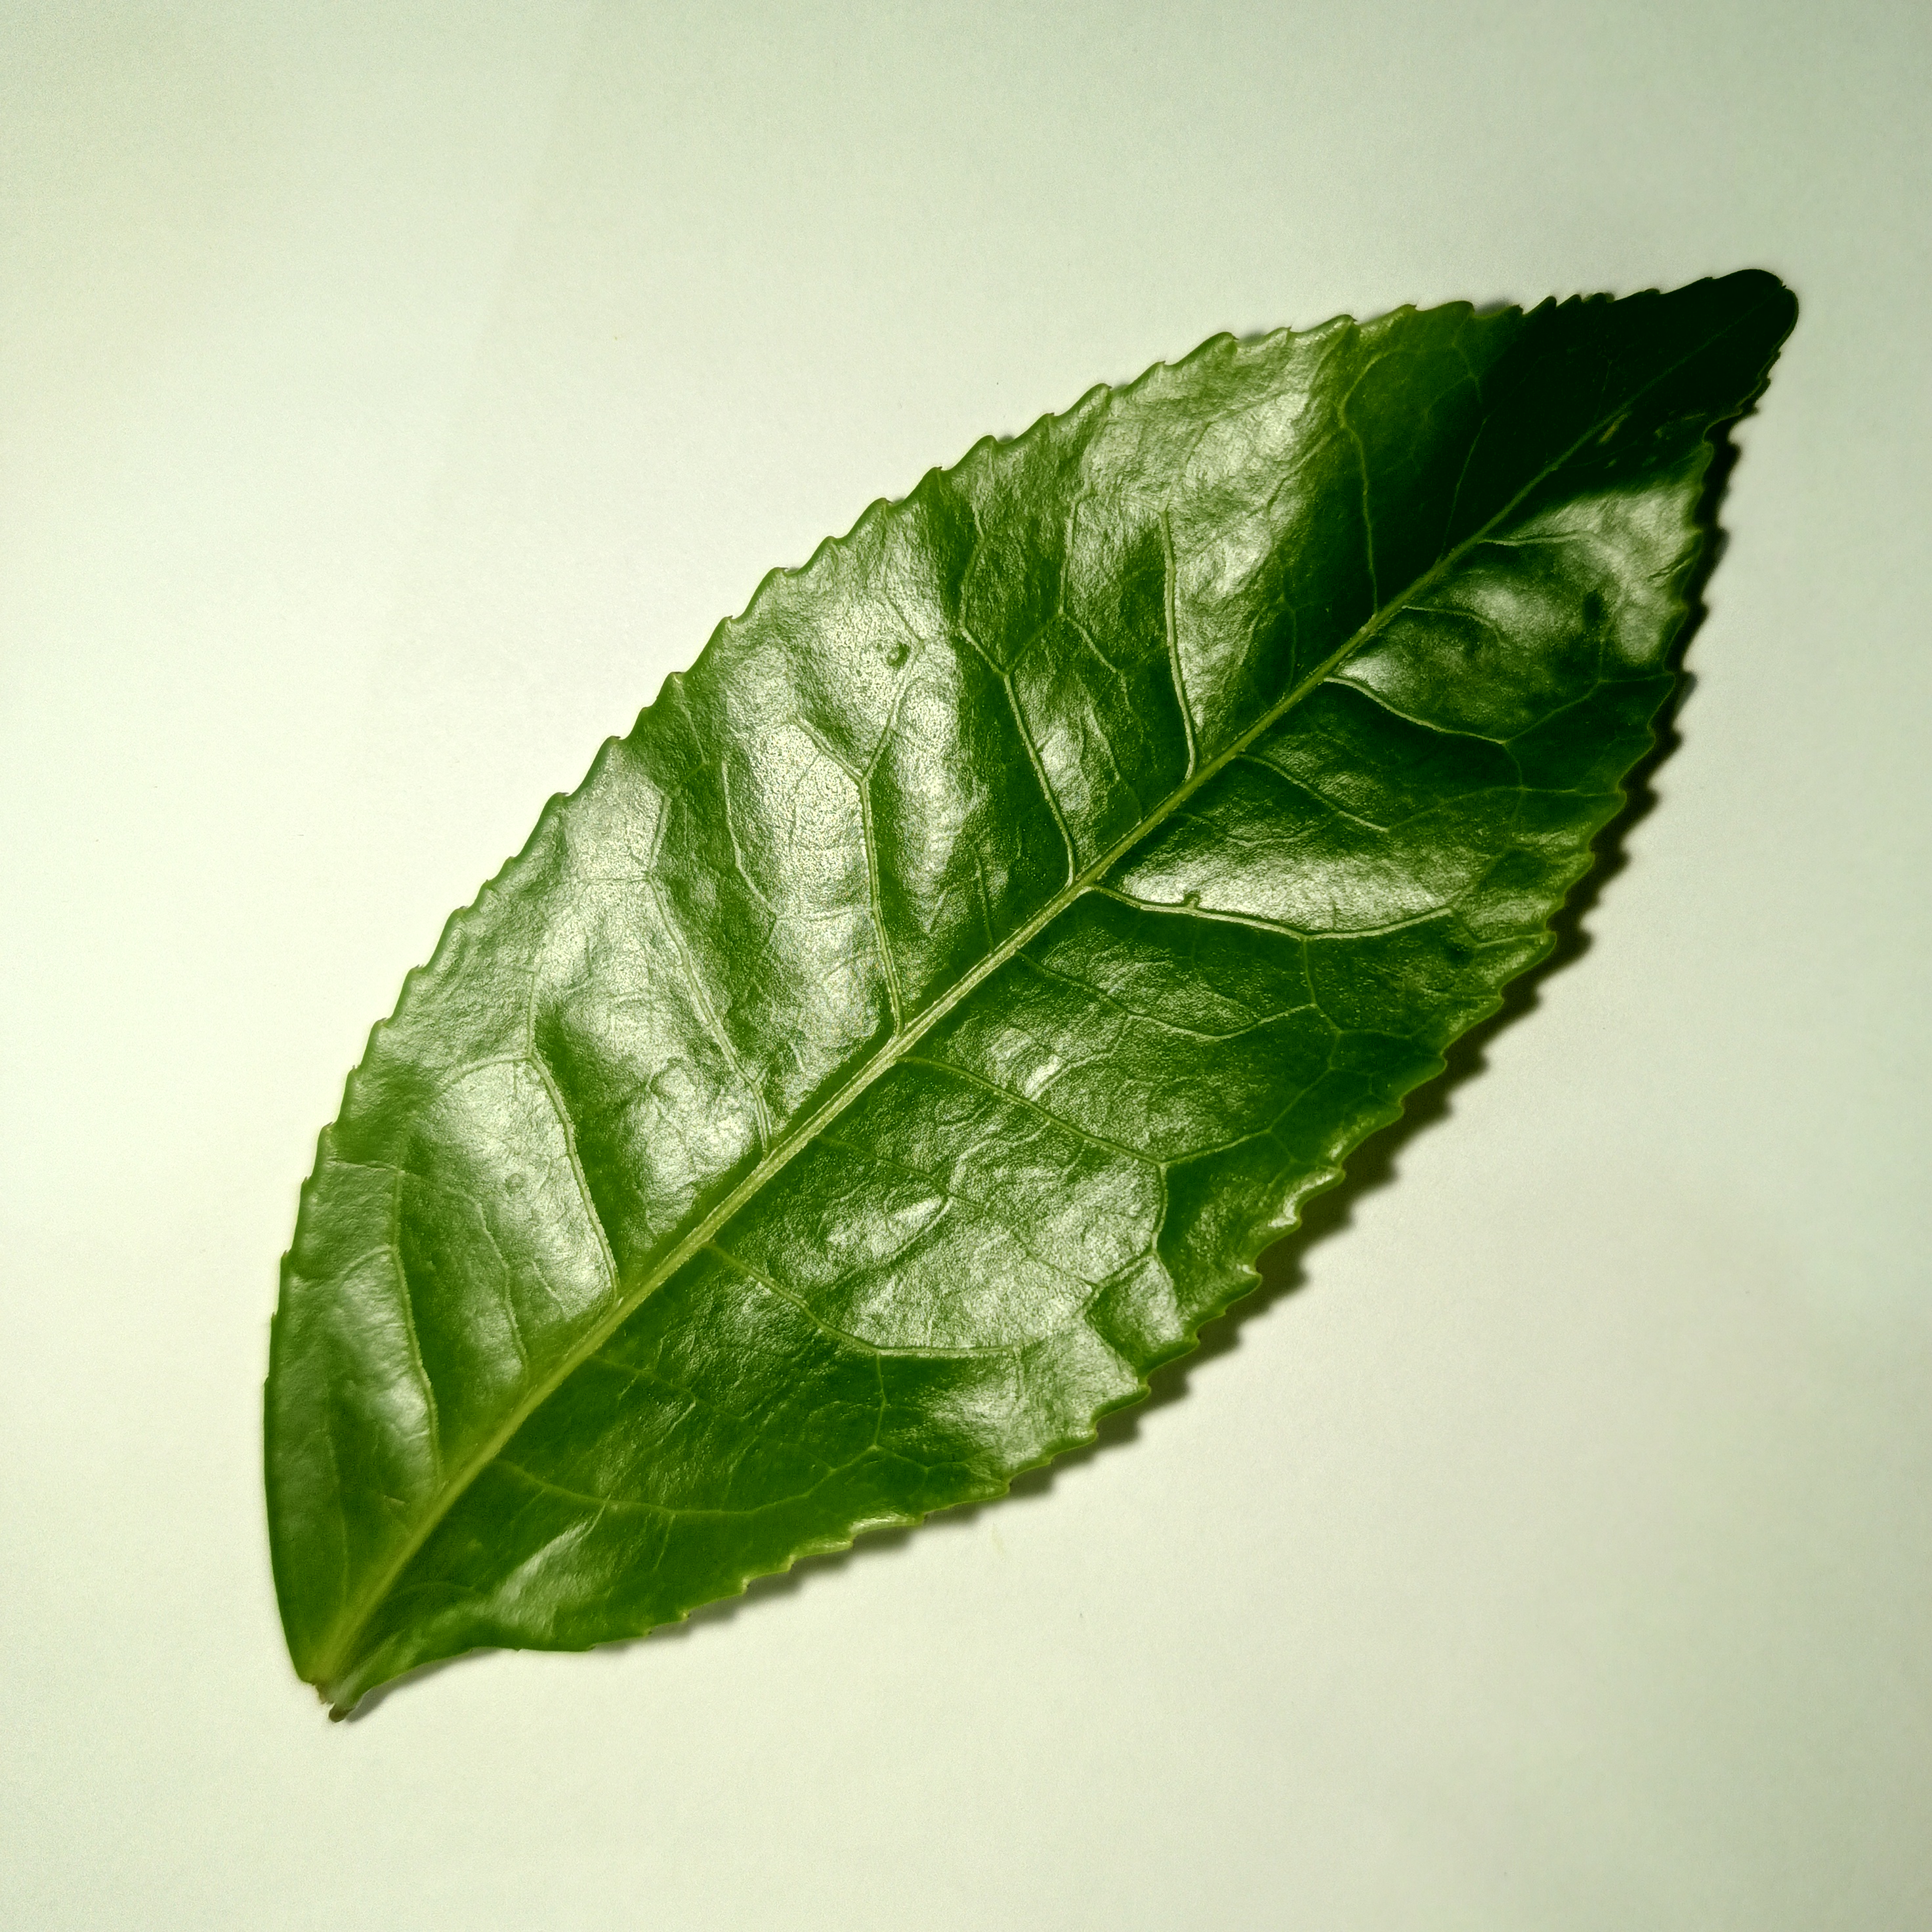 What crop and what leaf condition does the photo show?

tea, healthy
